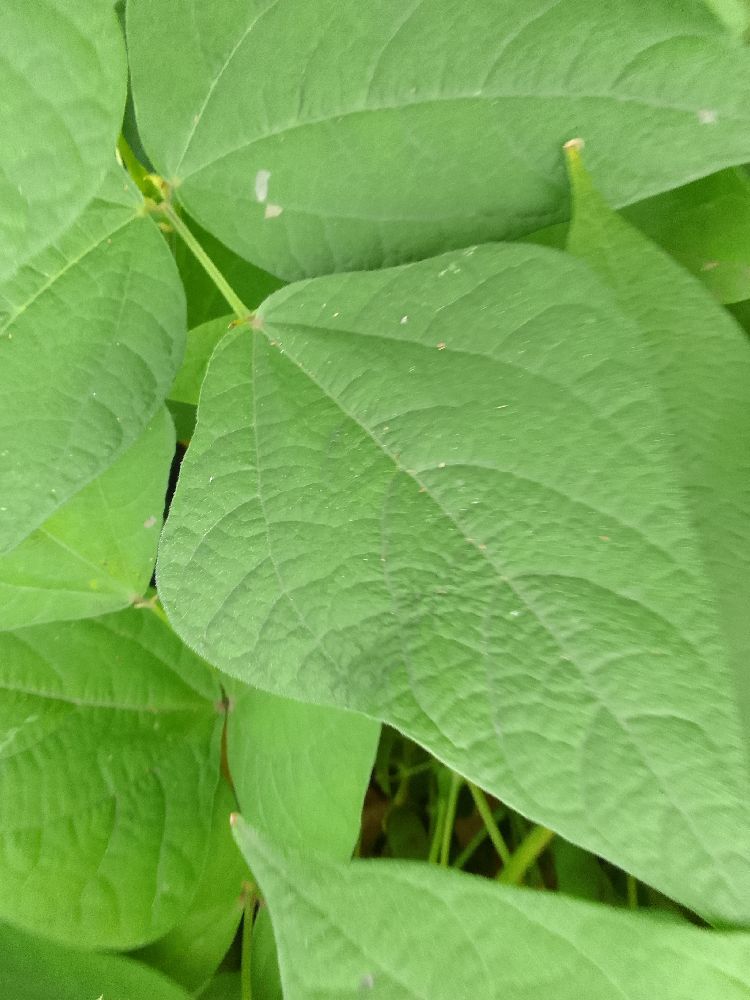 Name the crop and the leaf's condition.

common bean, healthy
